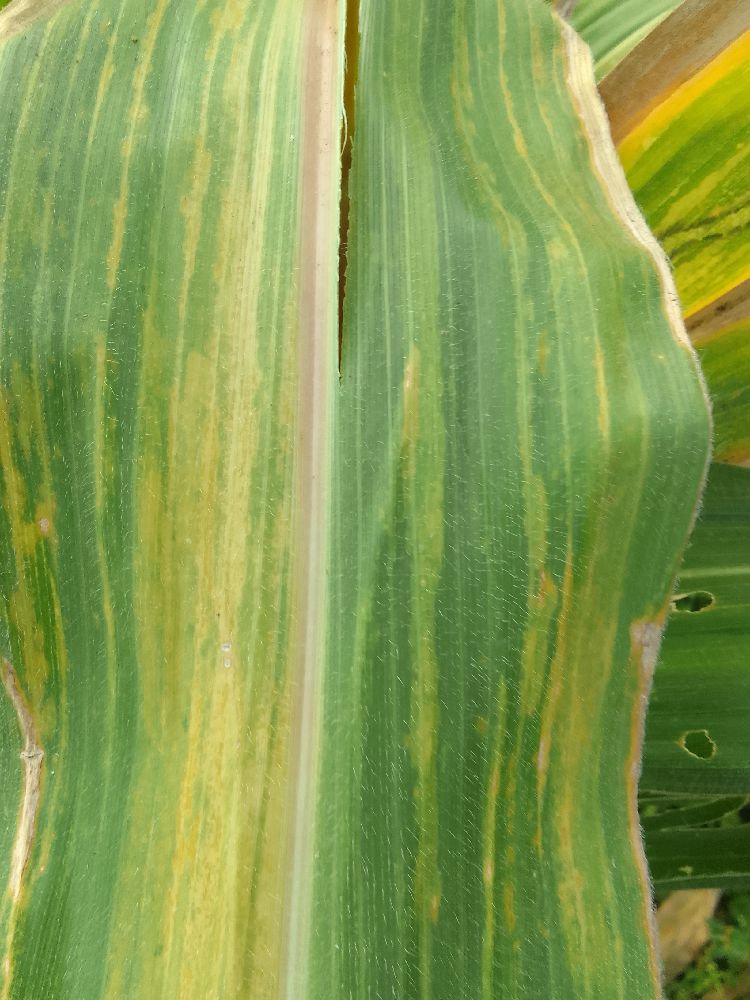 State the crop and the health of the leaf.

maize, maize lethal necrosis
